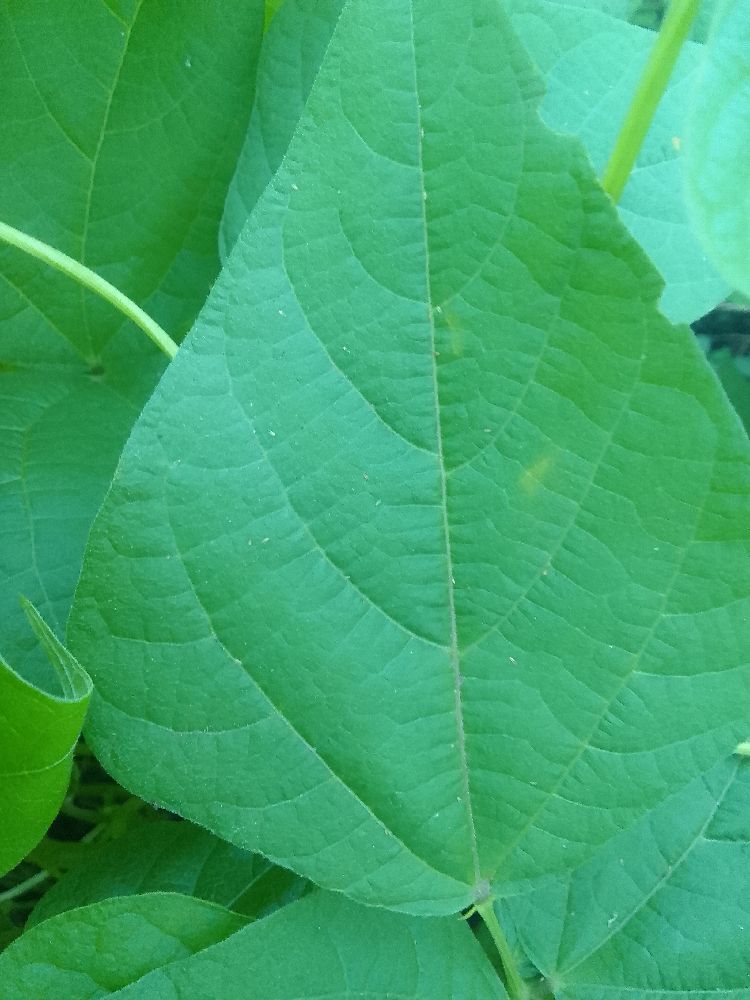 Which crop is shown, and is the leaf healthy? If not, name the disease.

common bean, healthy
